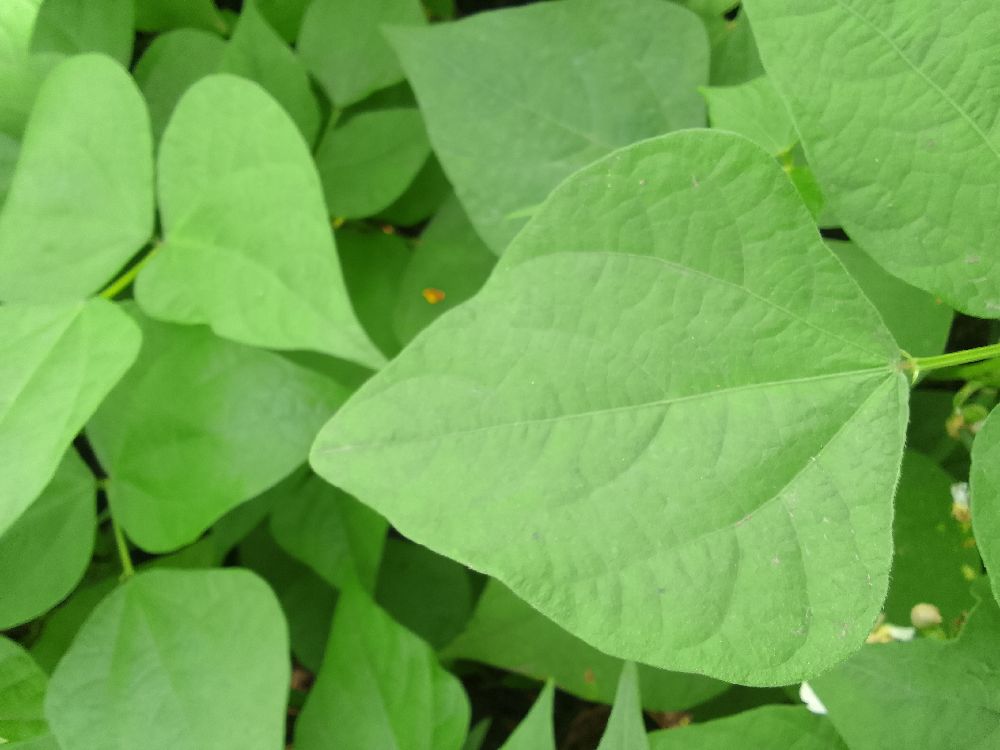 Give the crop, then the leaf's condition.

common bean, healthy
